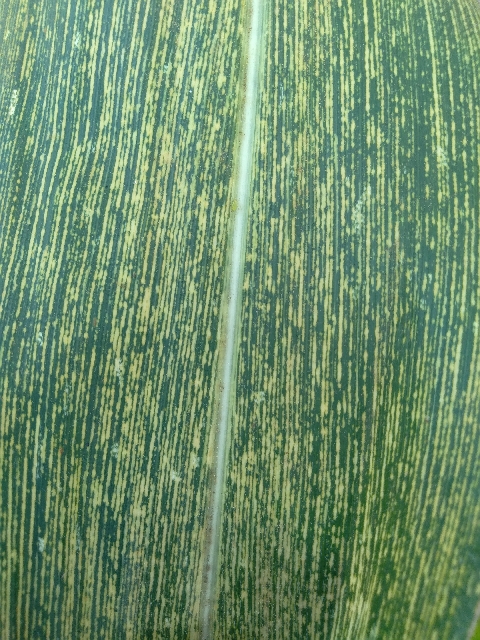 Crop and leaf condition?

maize, maize streak virus
